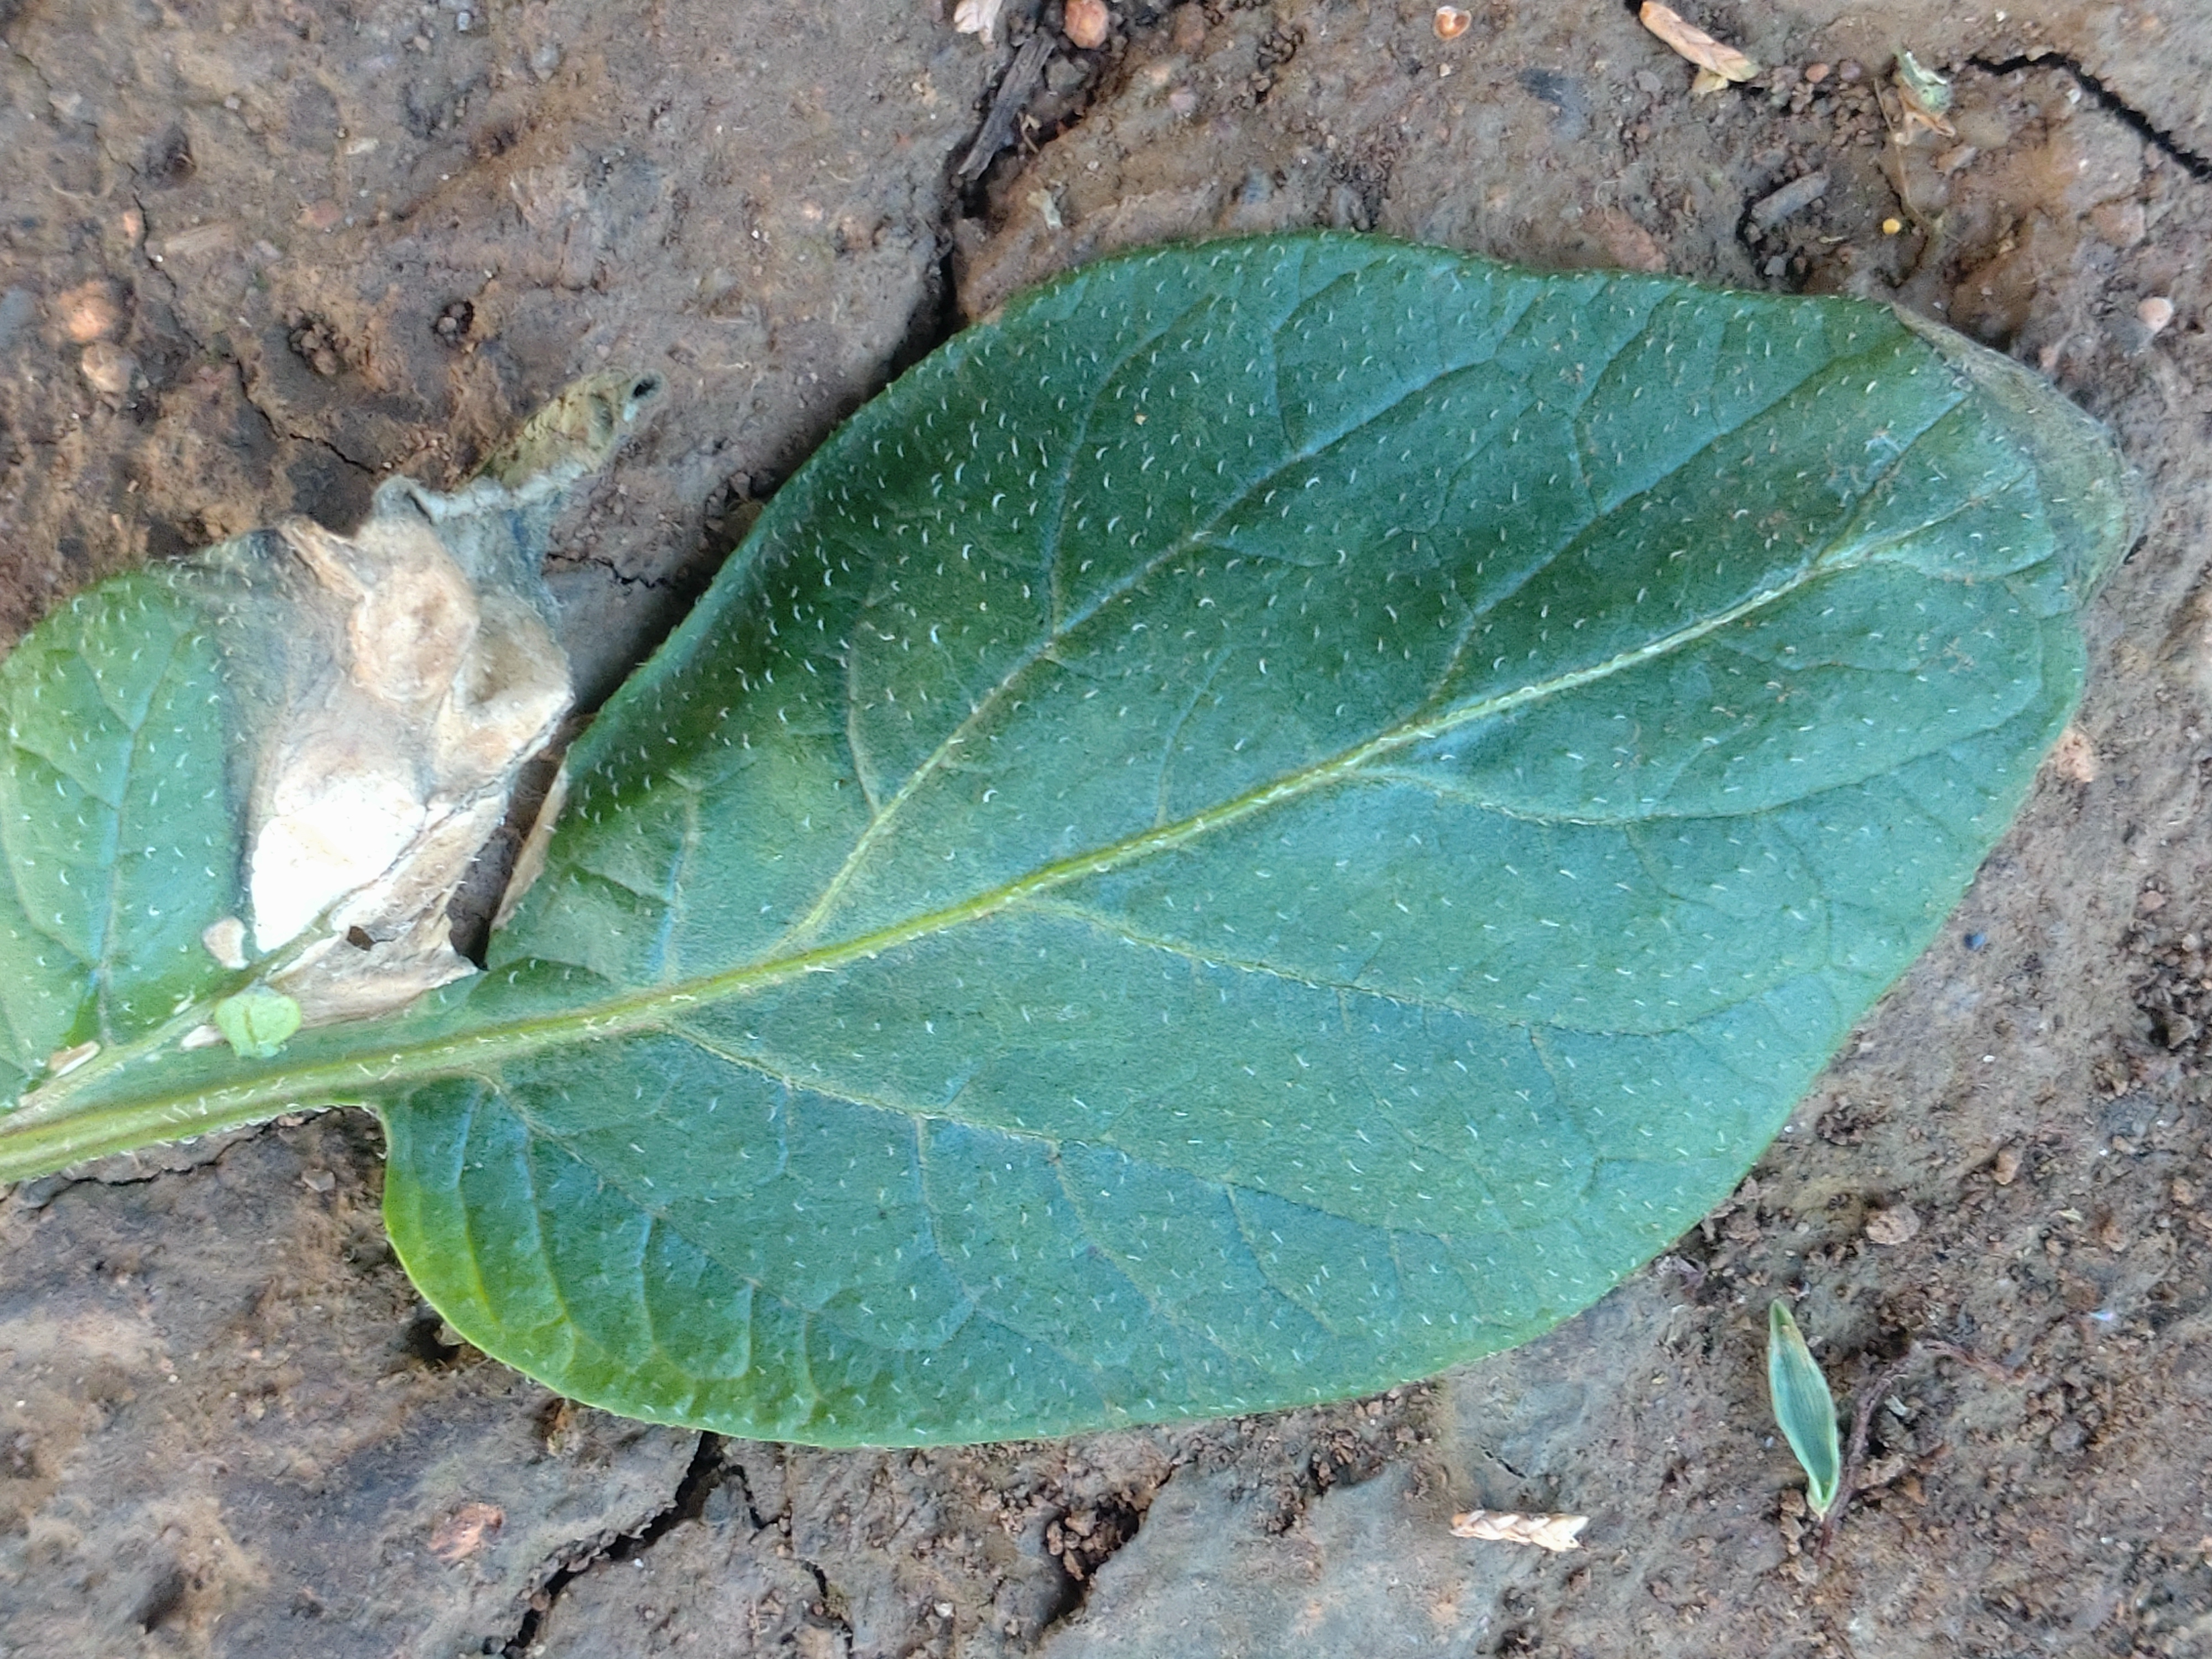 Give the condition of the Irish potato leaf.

early blight
